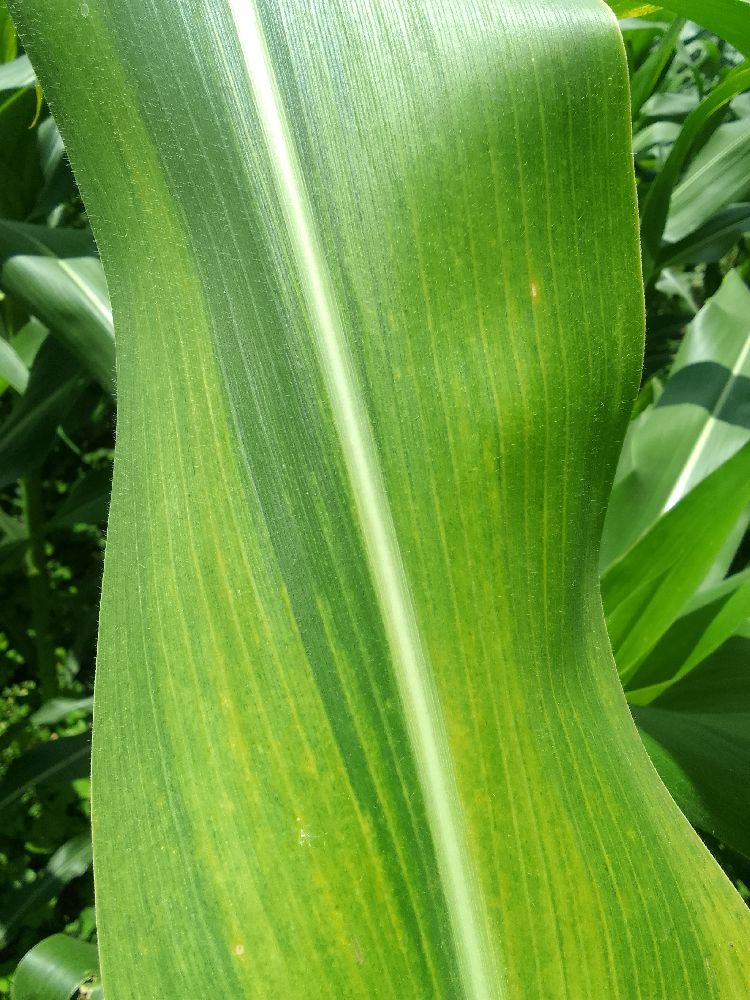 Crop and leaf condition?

maize, maize lethal necrosis
